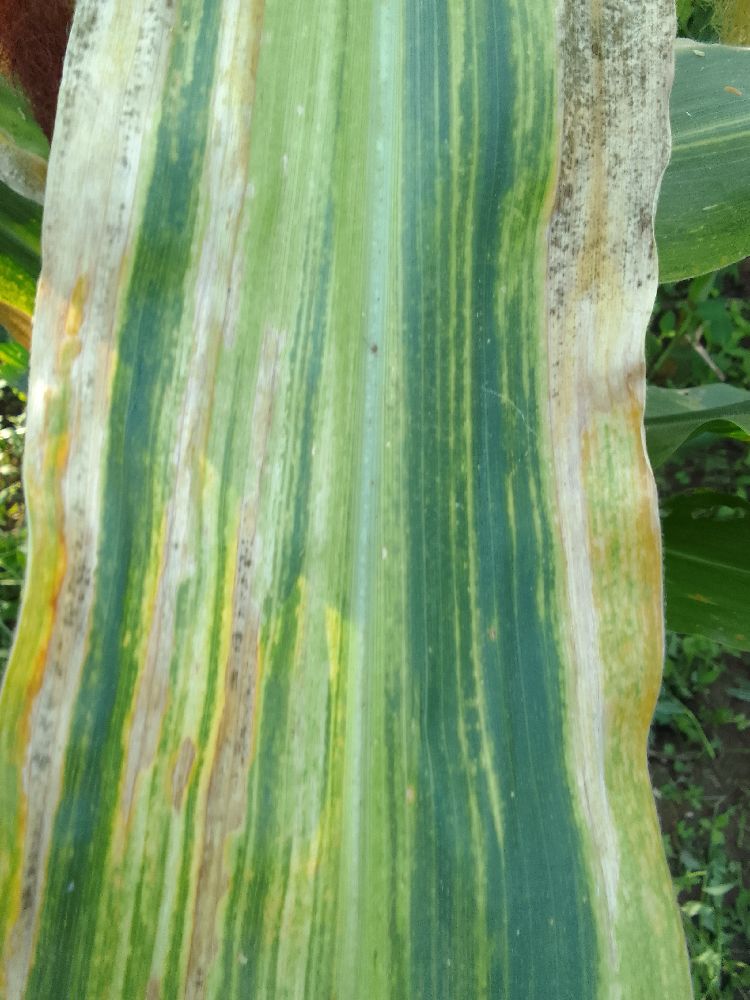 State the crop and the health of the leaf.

maize, maize lethal necrosis
